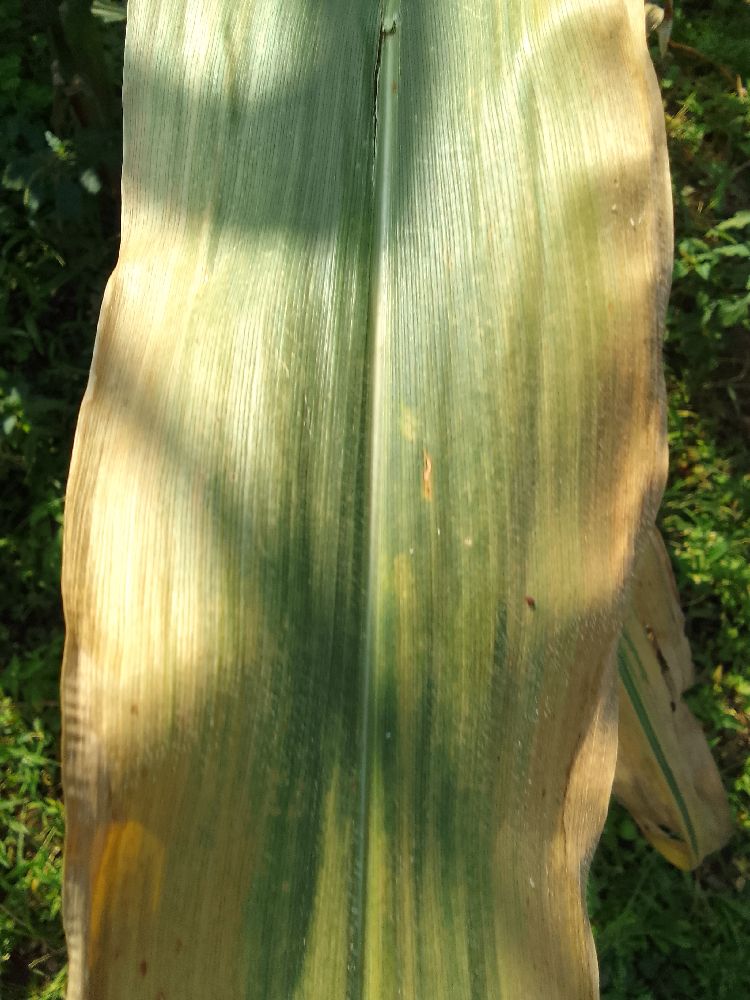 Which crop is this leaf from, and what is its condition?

maize, maize lethal necrosis
